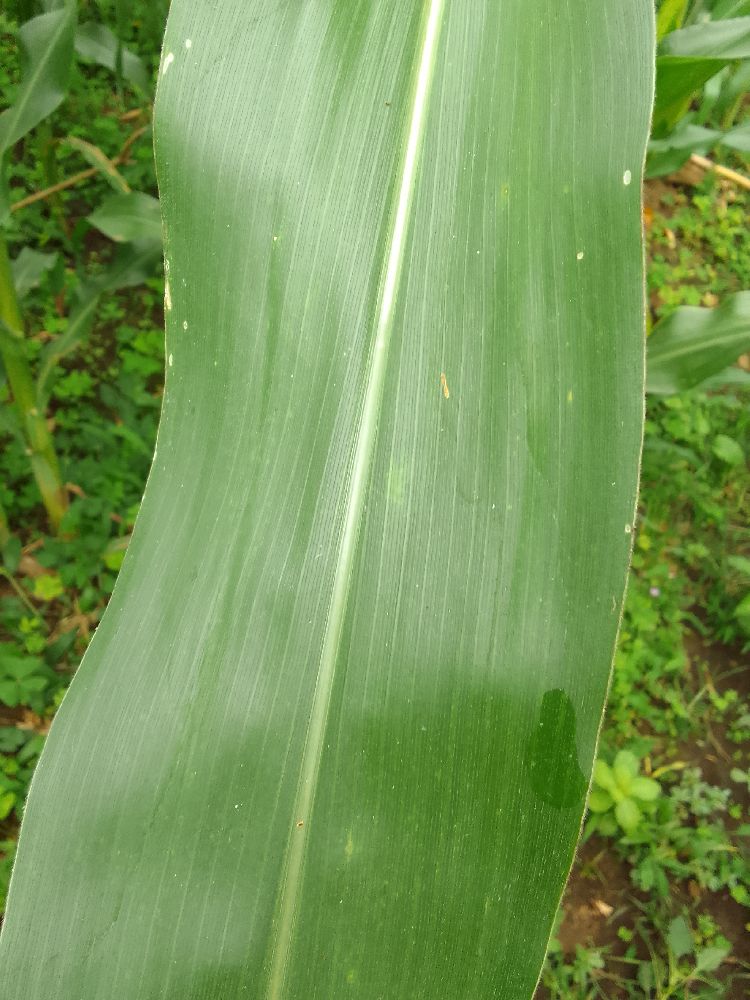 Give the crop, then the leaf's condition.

maize, healthy
